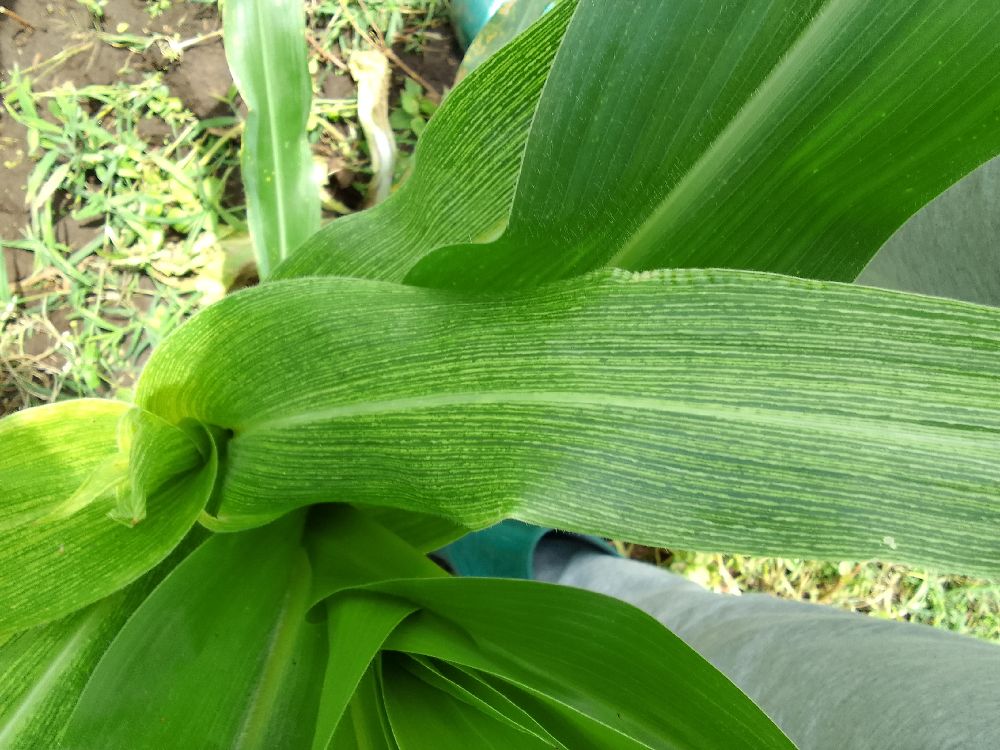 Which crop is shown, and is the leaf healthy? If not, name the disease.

maize, maize streak virus
